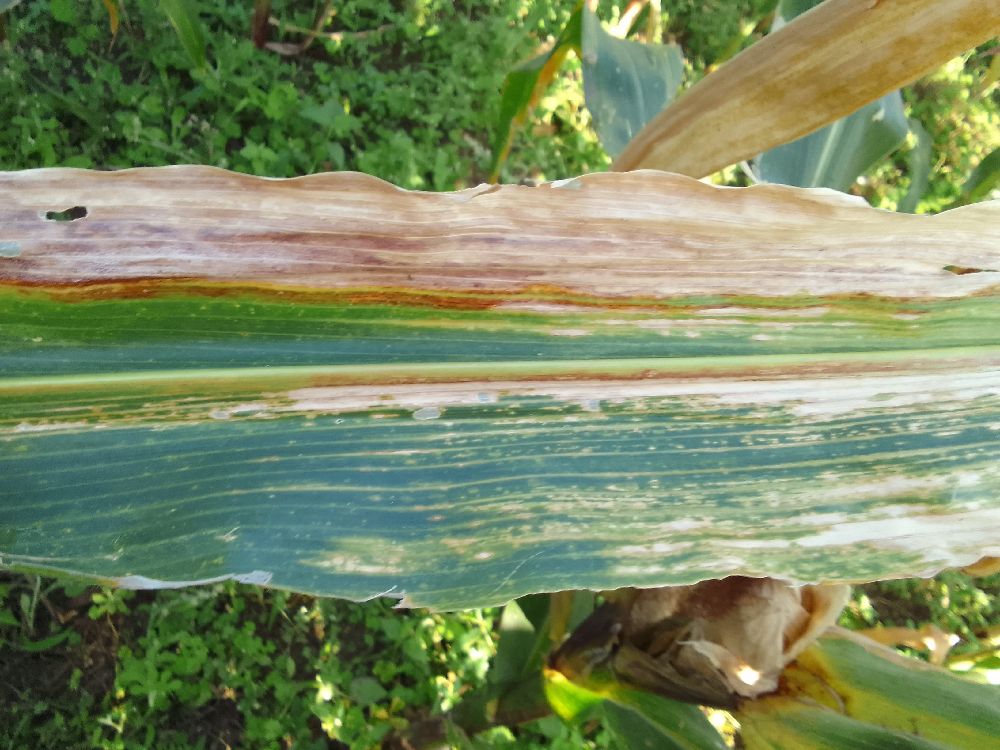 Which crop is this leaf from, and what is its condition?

maize, maize lethal necrosis
